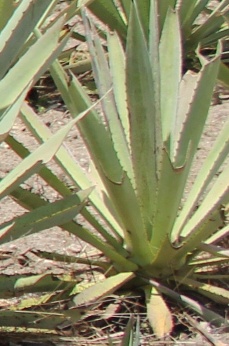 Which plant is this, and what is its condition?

agave, yellow
